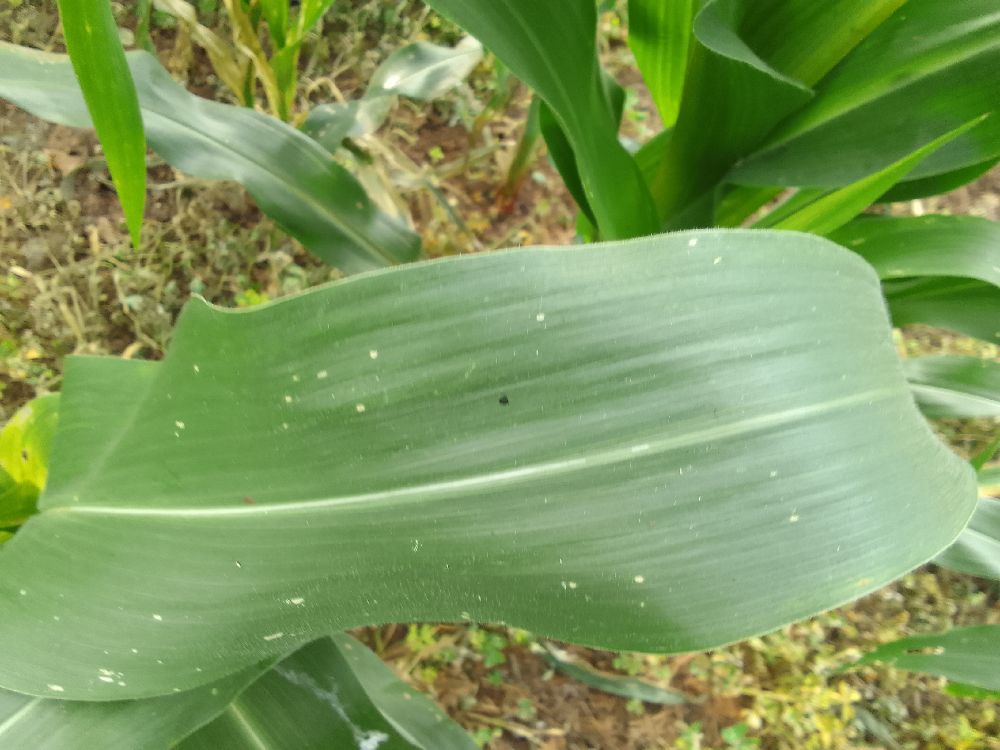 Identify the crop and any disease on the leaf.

maize, healthy
